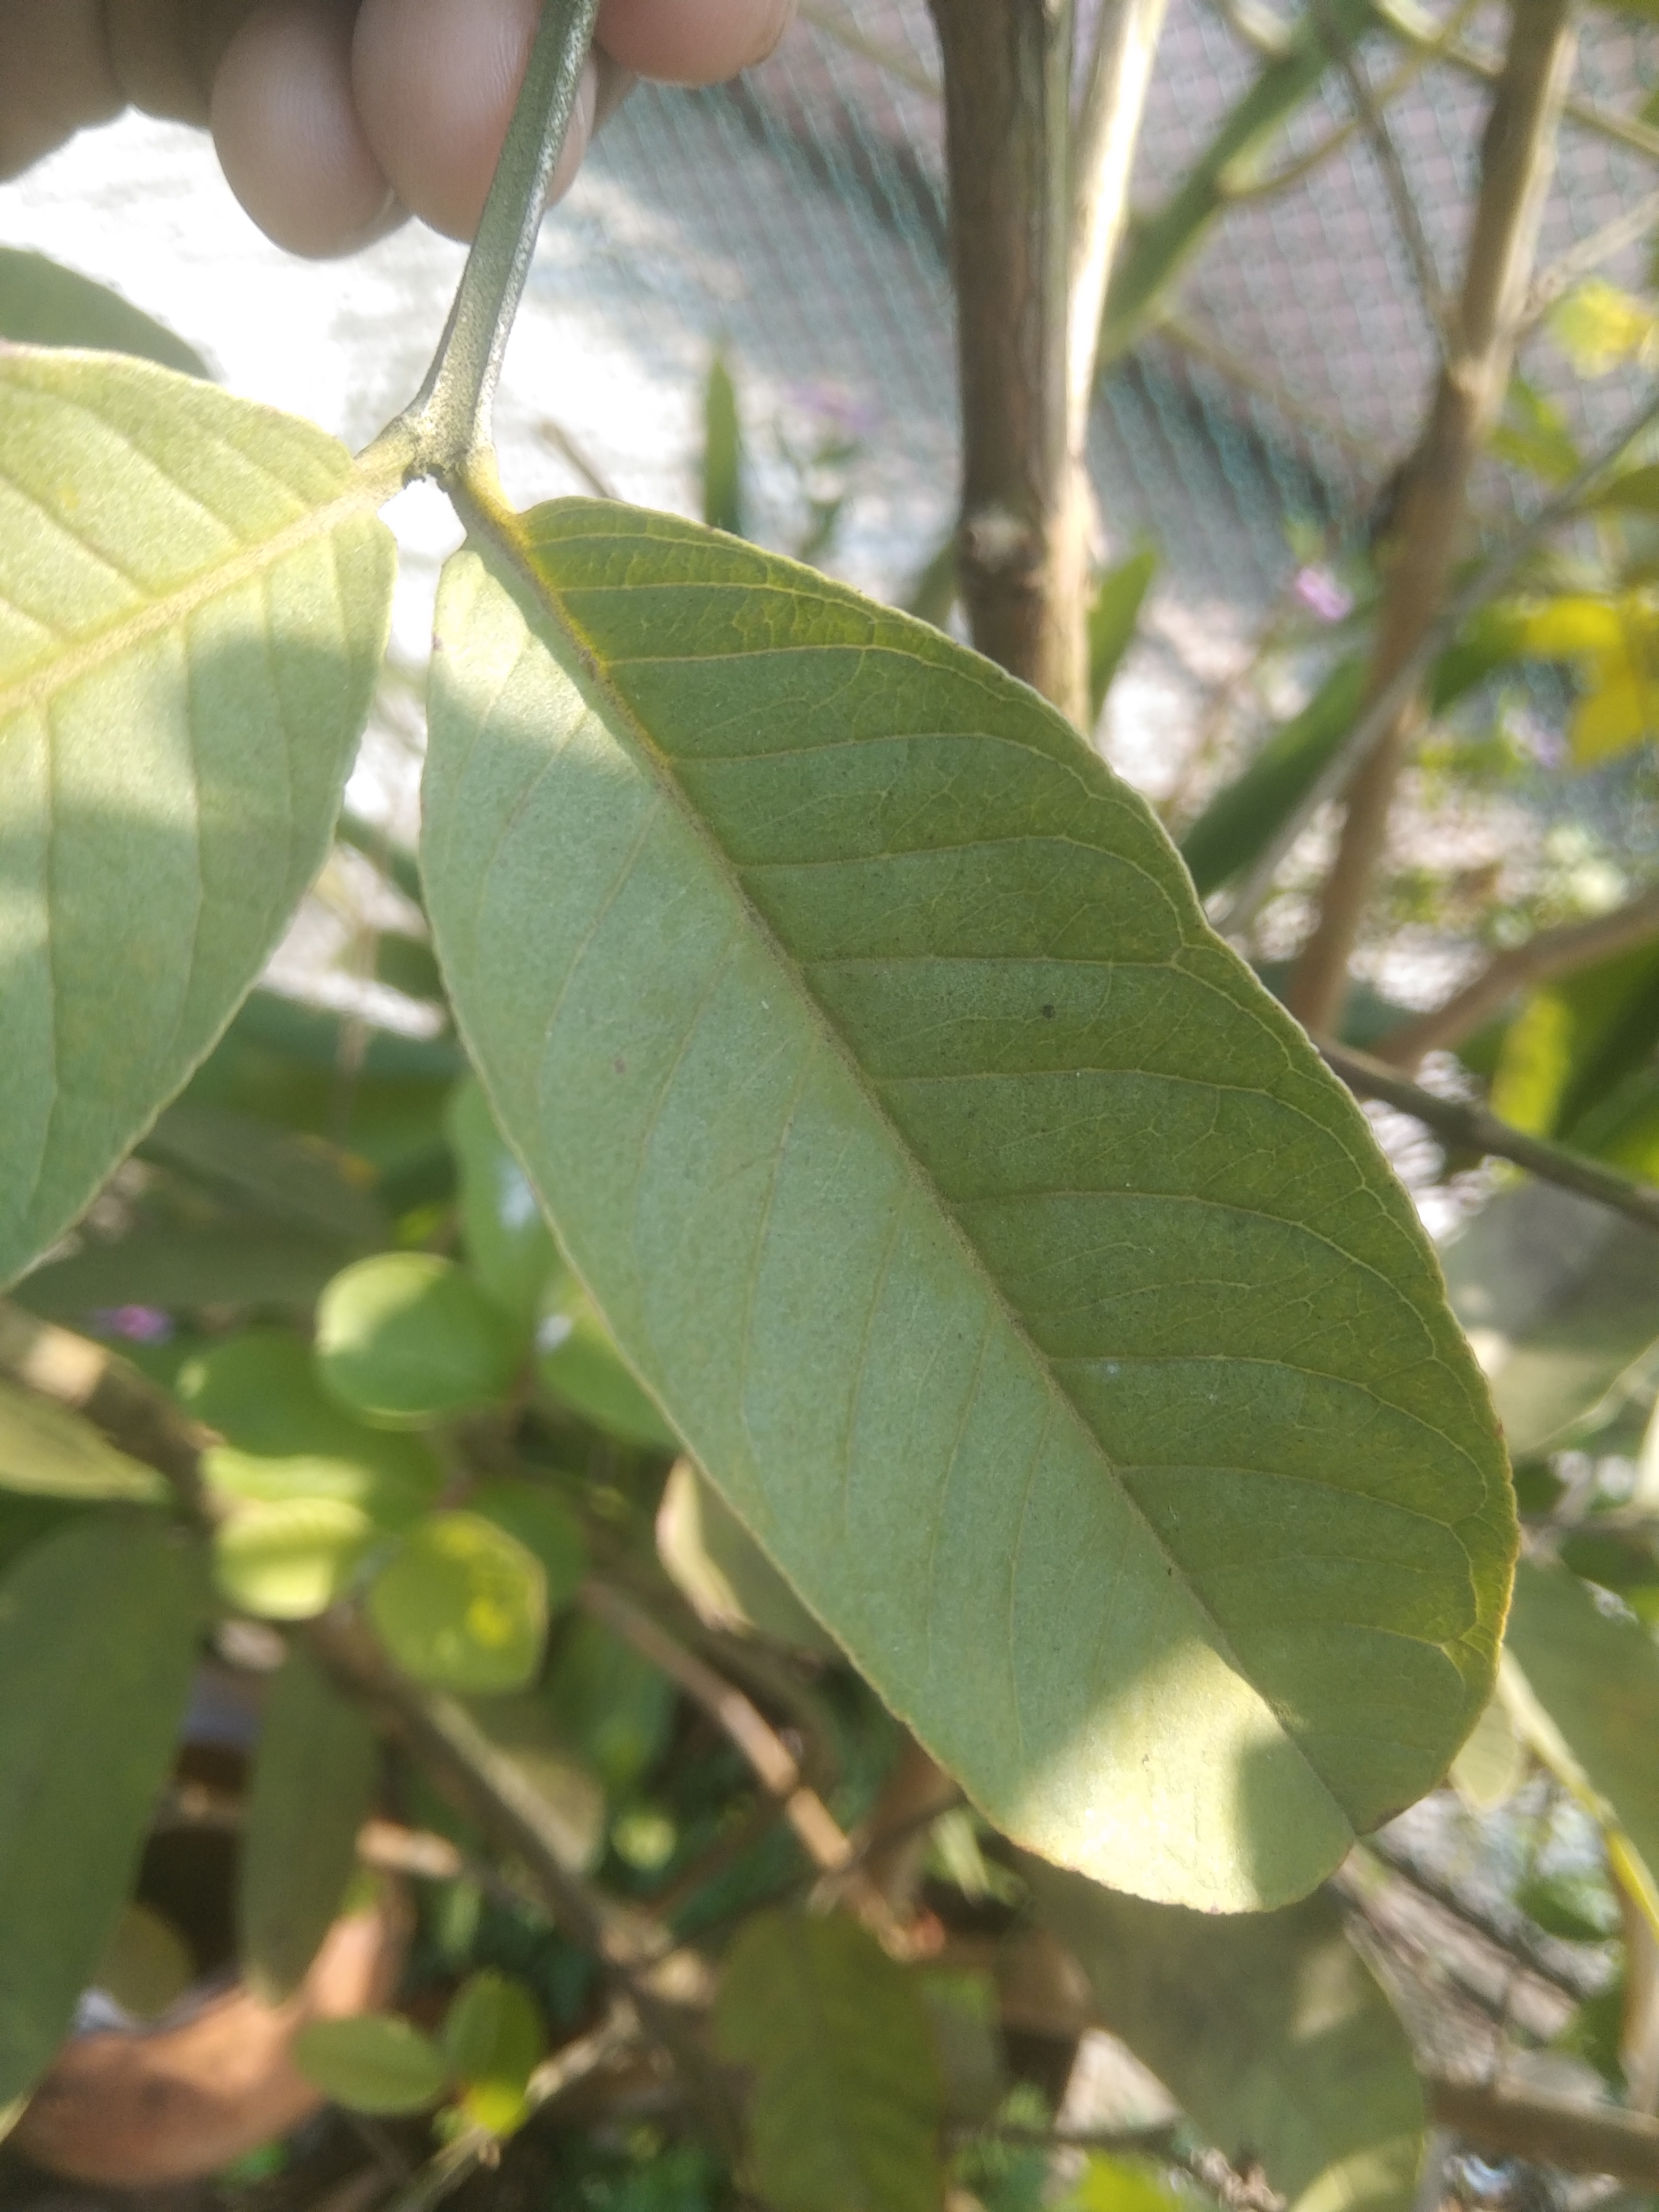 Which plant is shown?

guava
